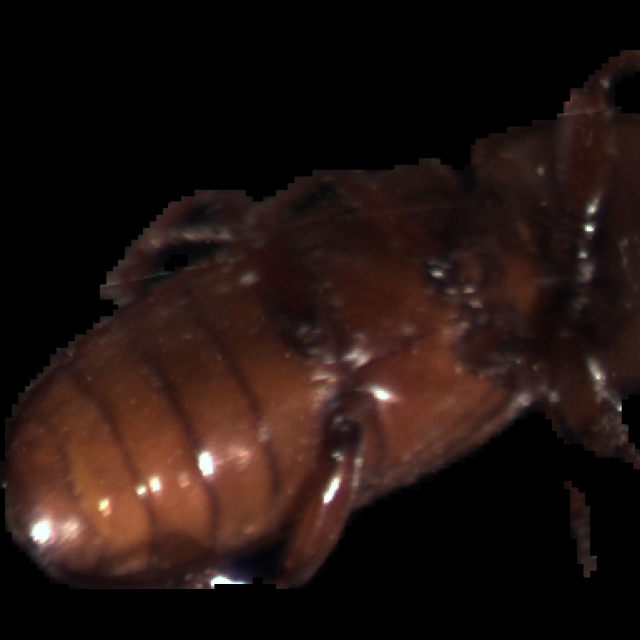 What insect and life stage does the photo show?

mealworm beetle
